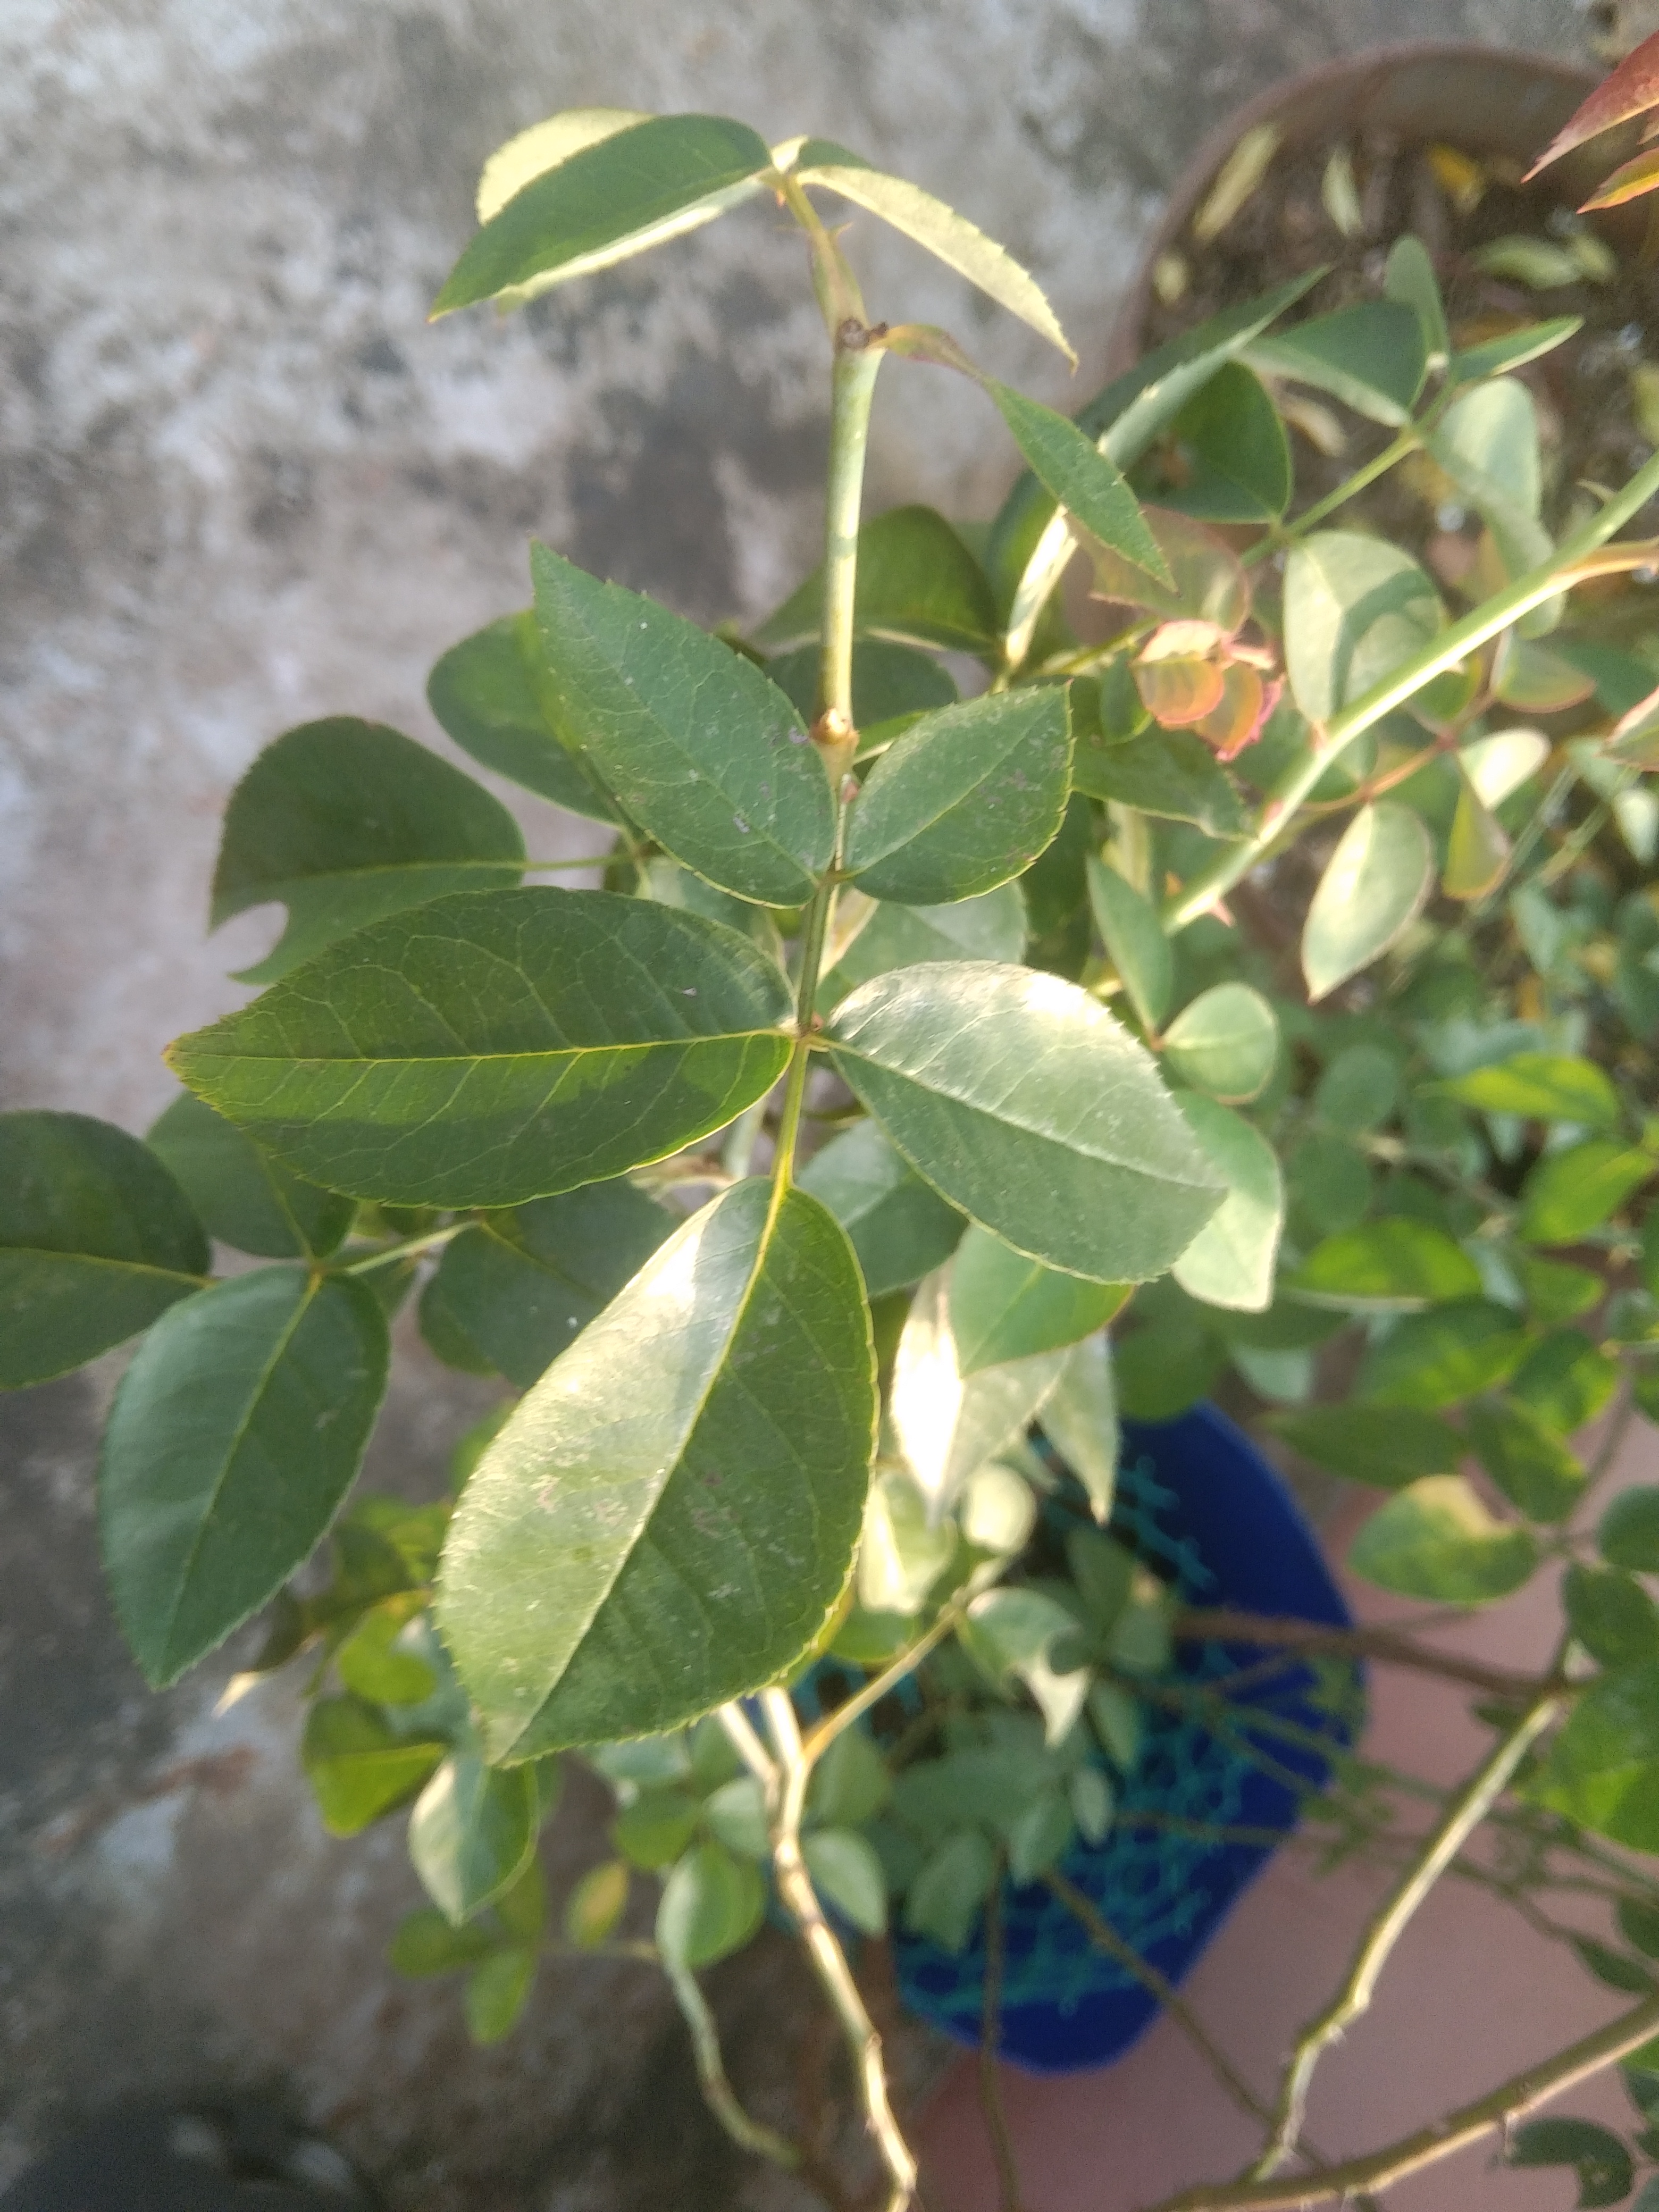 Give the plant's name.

rose
